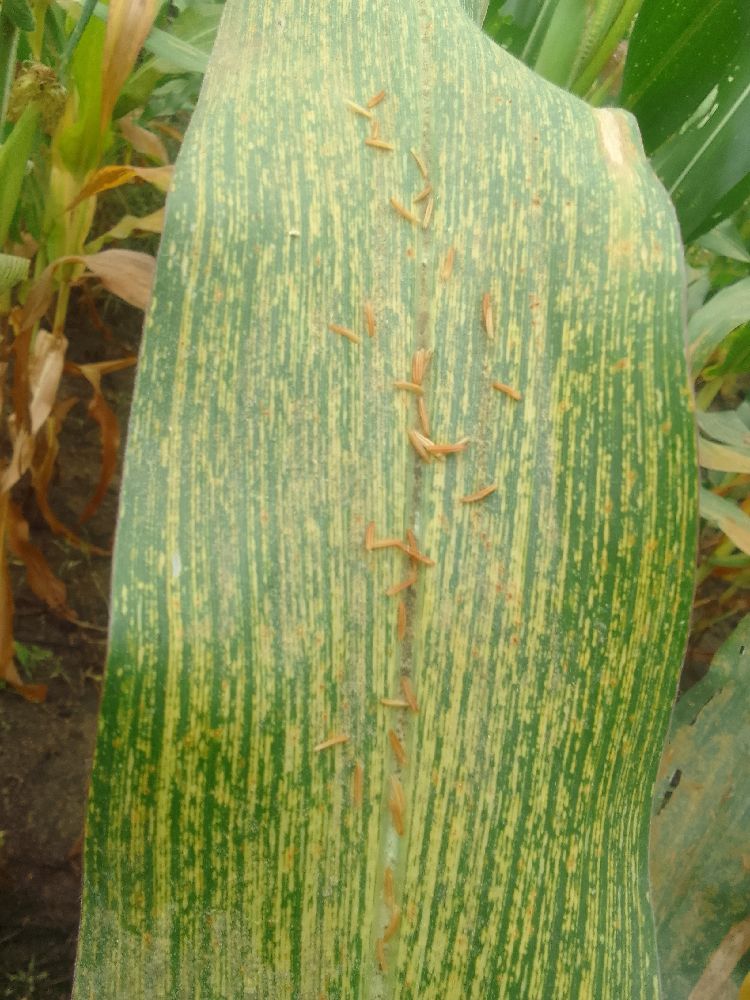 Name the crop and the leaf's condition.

maize, maize streak virus
